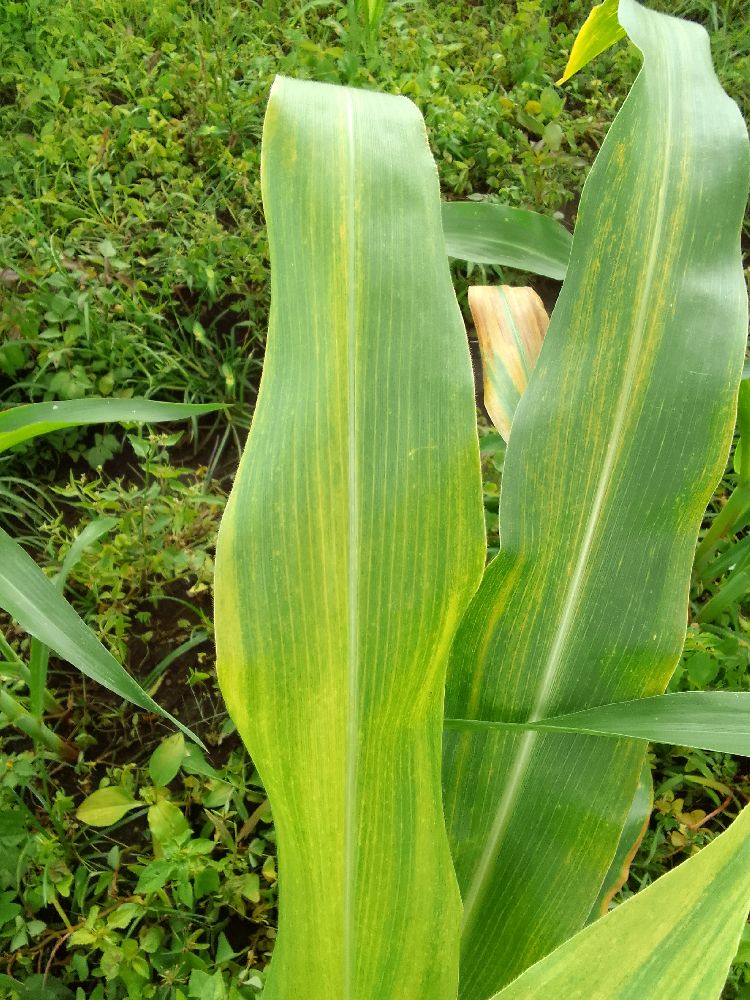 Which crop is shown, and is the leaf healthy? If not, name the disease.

maize, maize lethal necrosis
